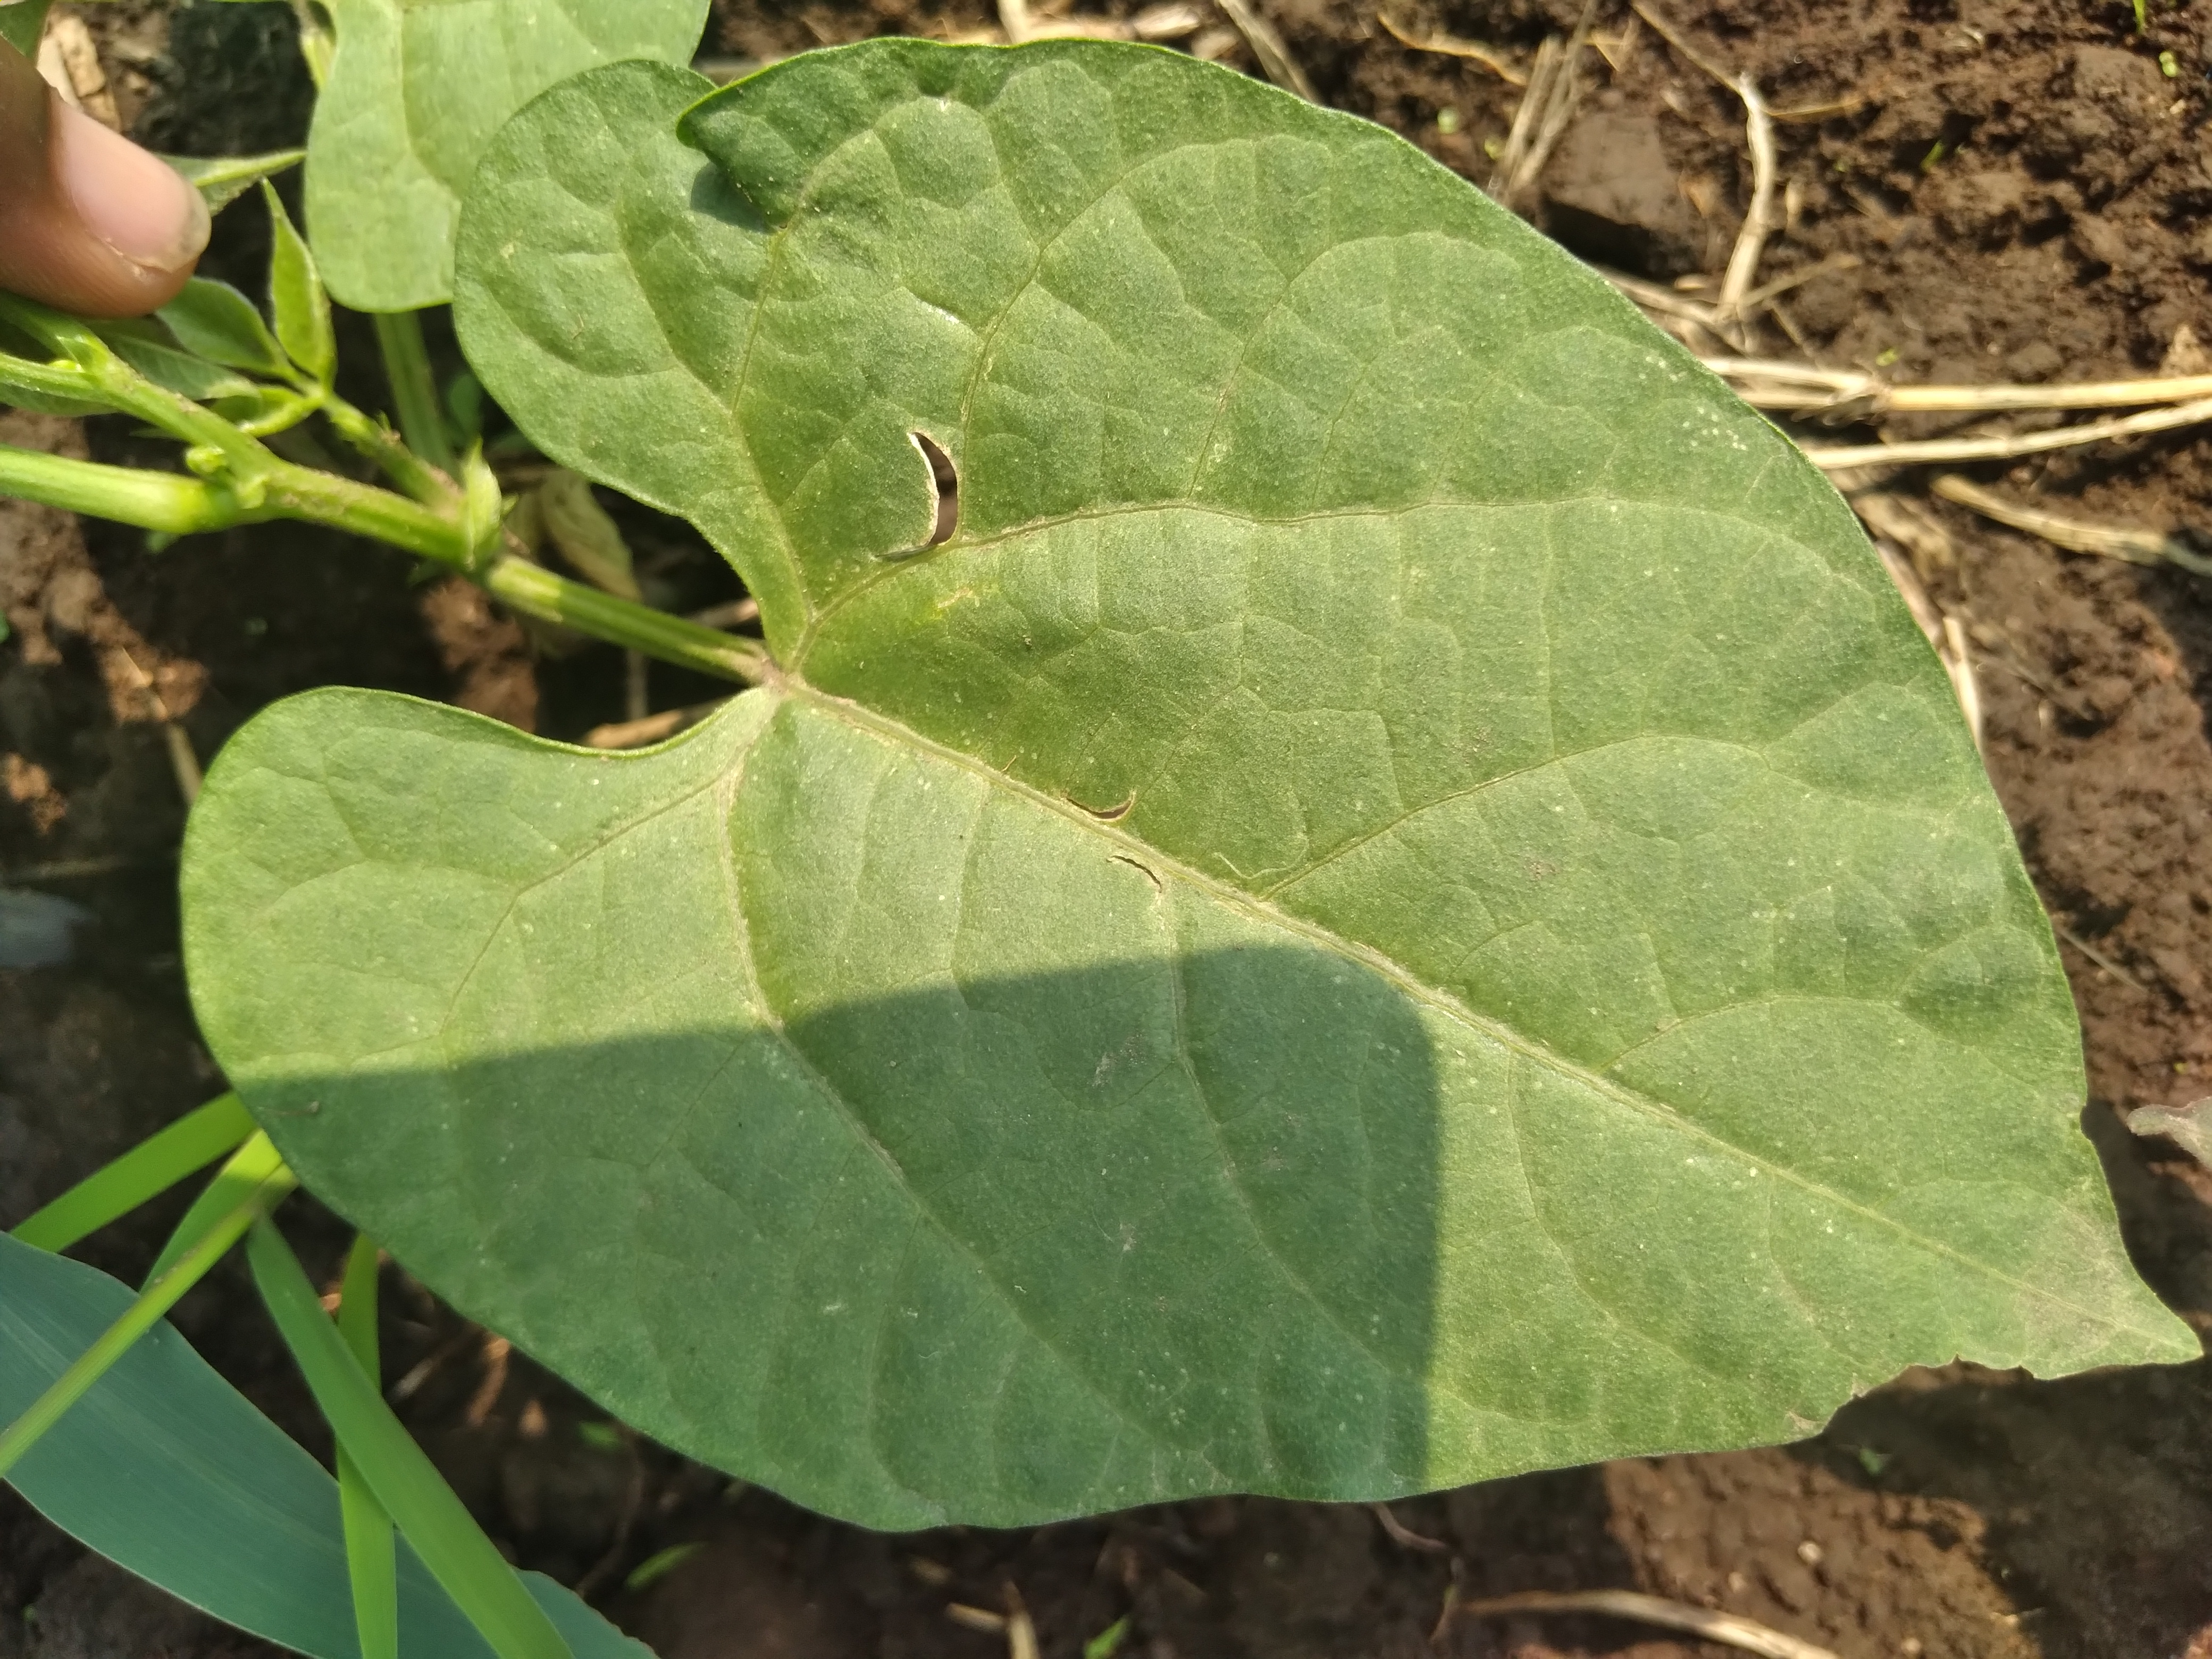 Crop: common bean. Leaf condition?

healthy
